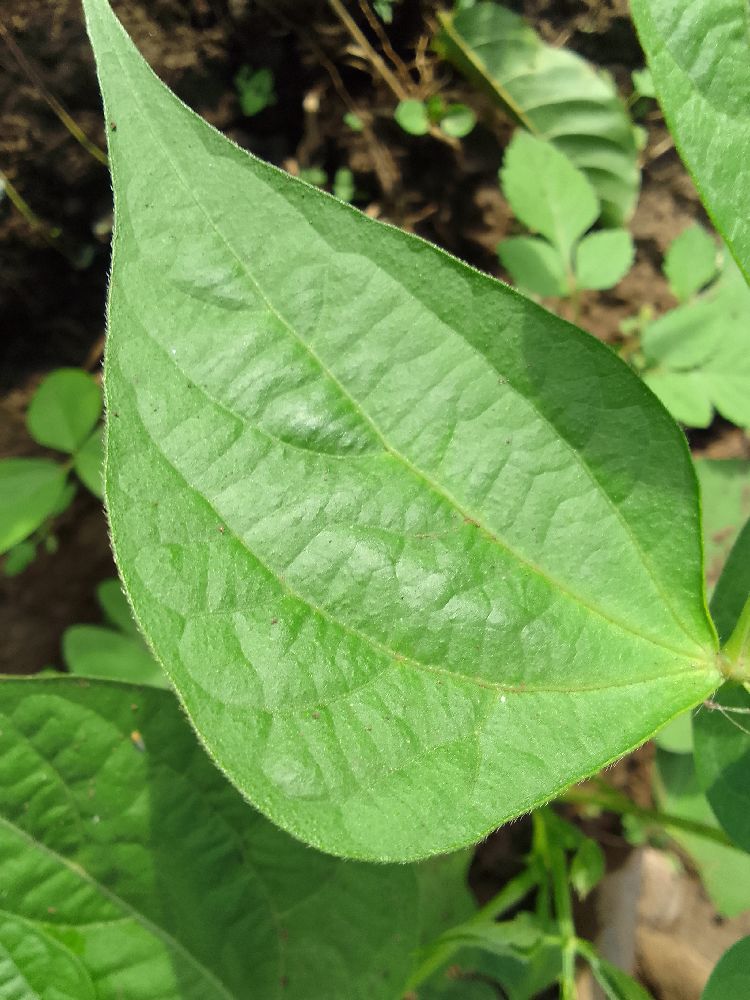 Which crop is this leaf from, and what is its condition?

common bean, healthy
